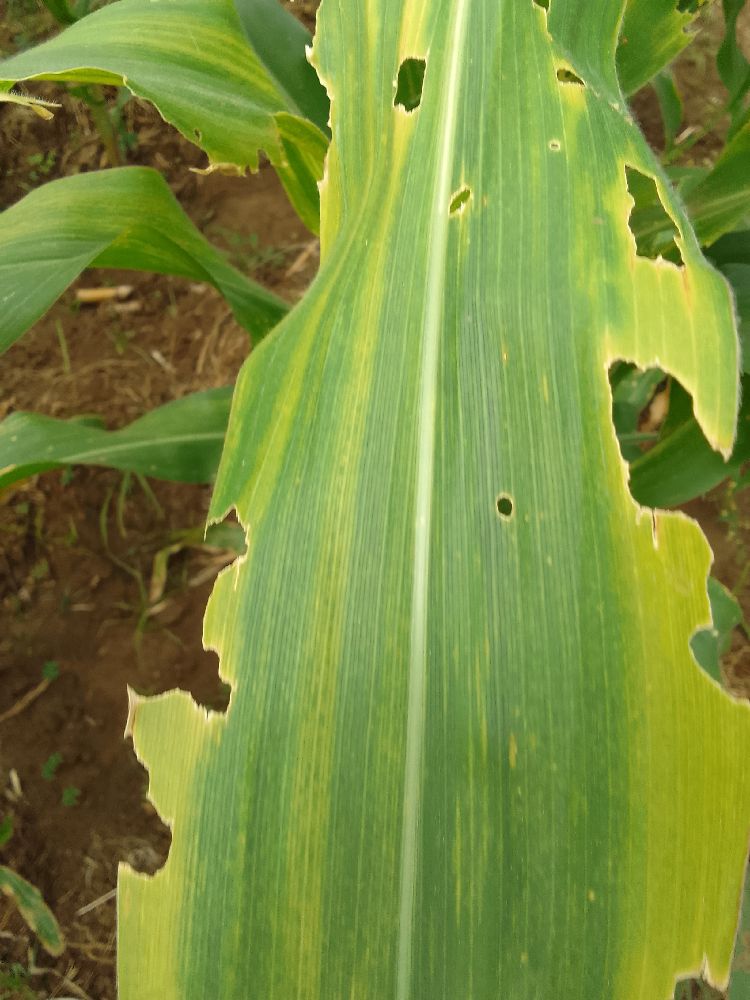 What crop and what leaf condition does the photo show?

maize, maize lethal necrosis
